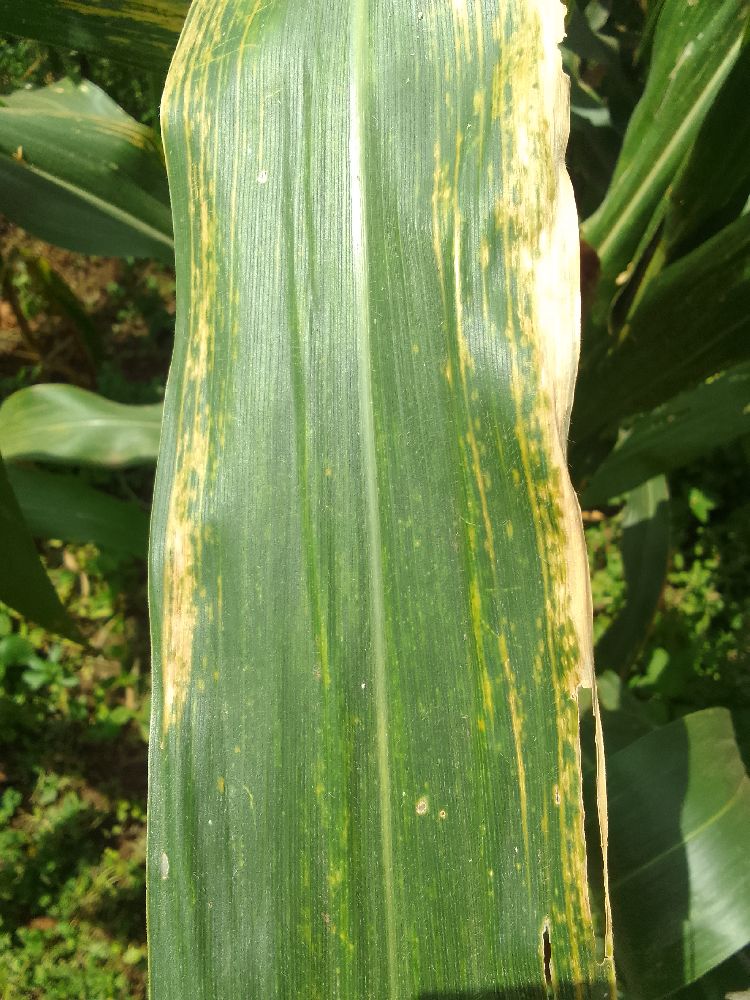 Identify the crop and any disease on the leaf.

maize, maize lethal necrosis
